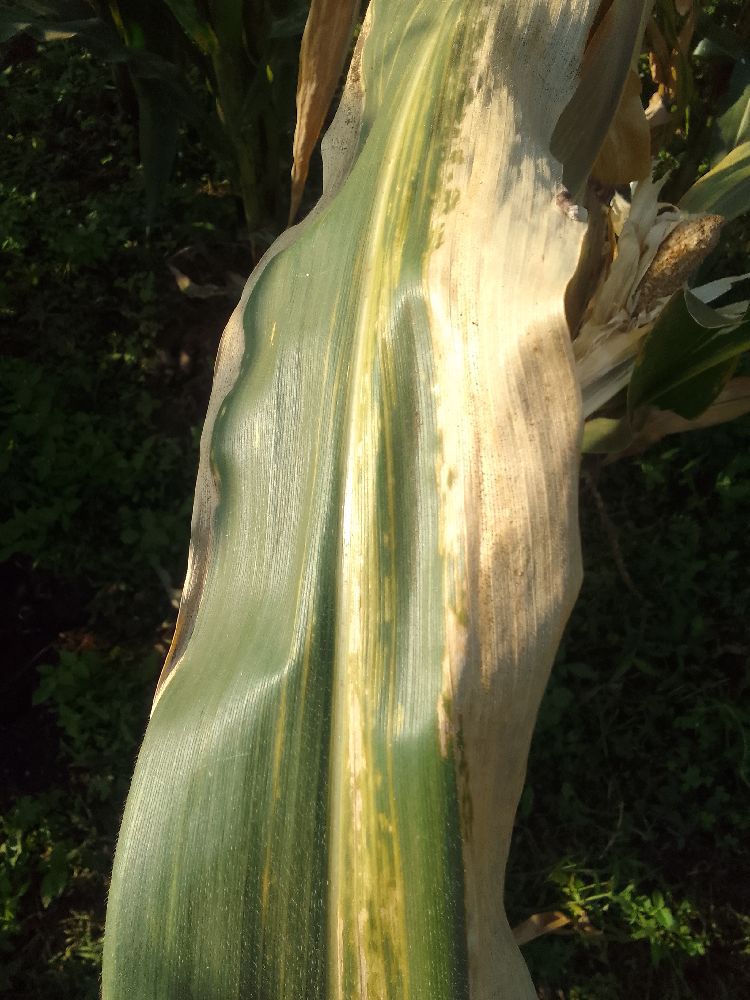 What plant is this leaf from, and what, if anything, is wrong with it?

maize, maize lethal necrosis
